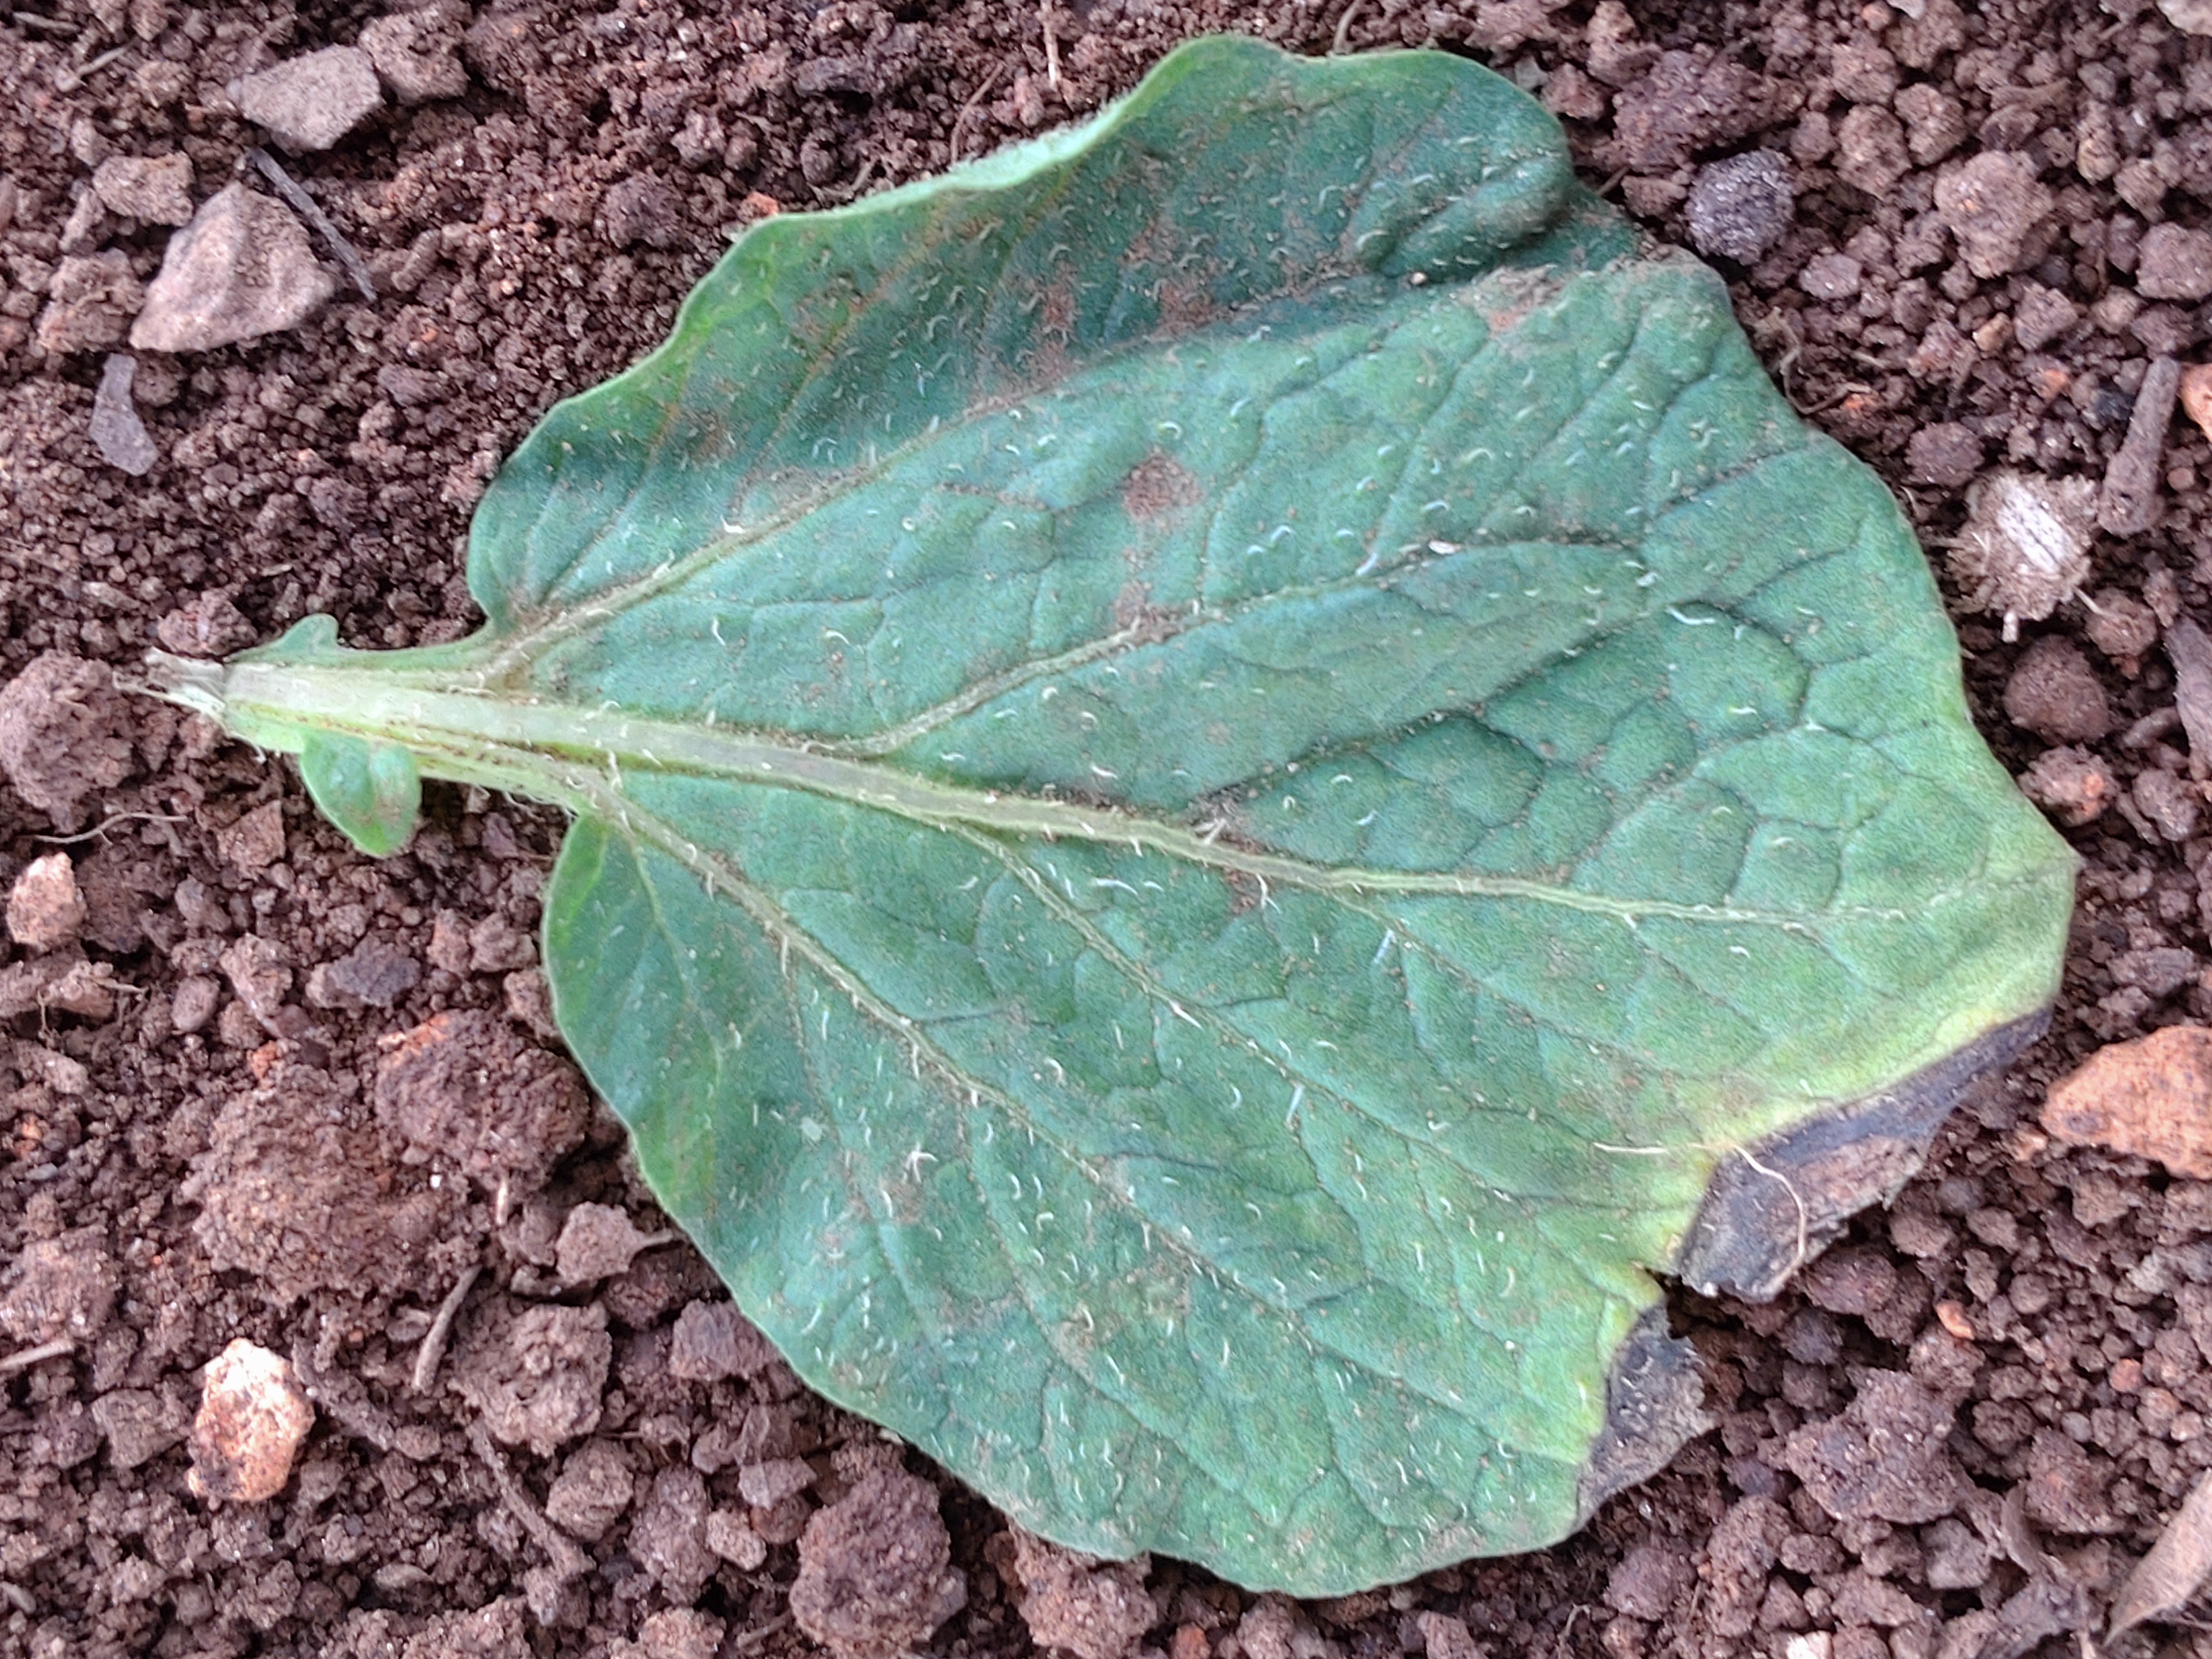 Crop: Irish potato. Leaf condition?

early blight
